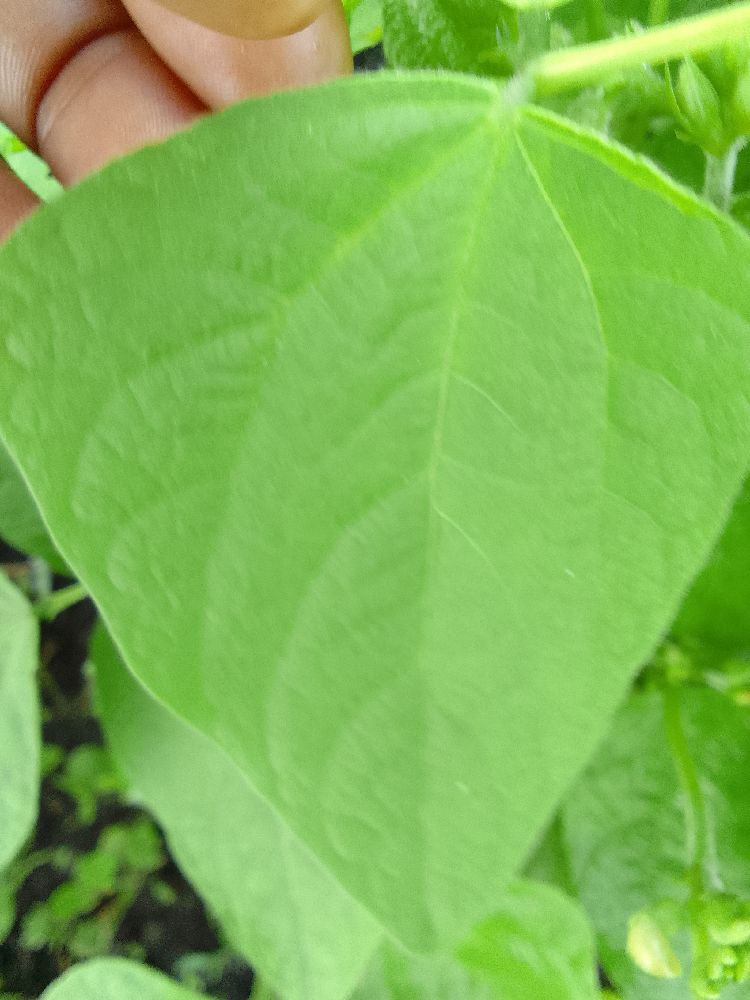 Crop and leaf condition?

common bean, healthy
